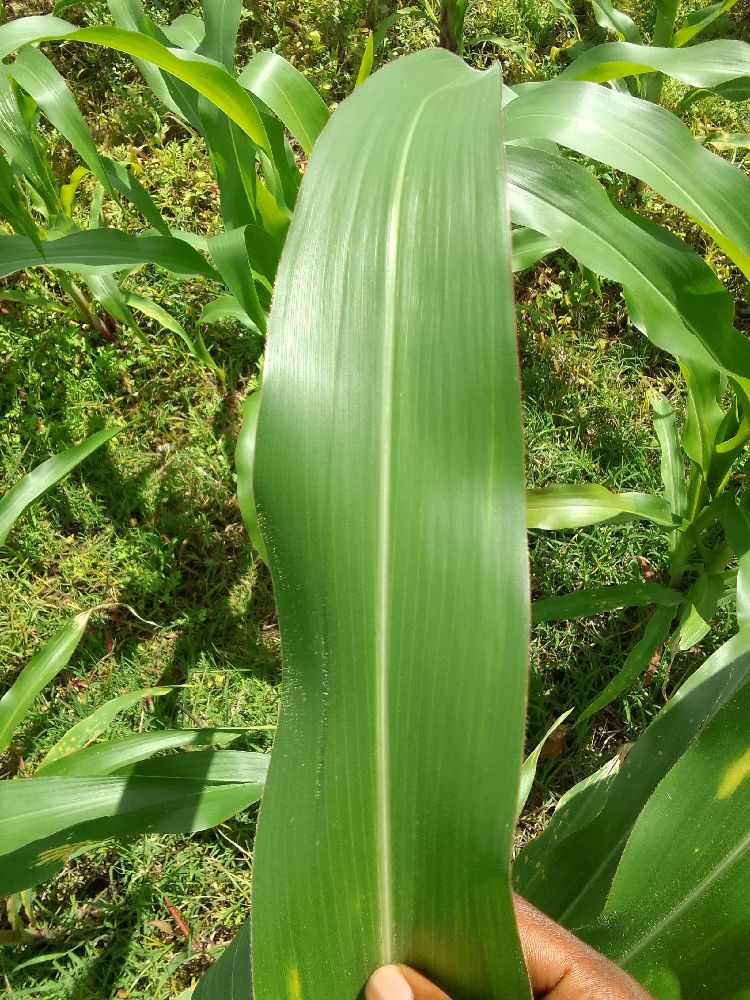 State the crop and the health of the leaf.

maize, healthy
